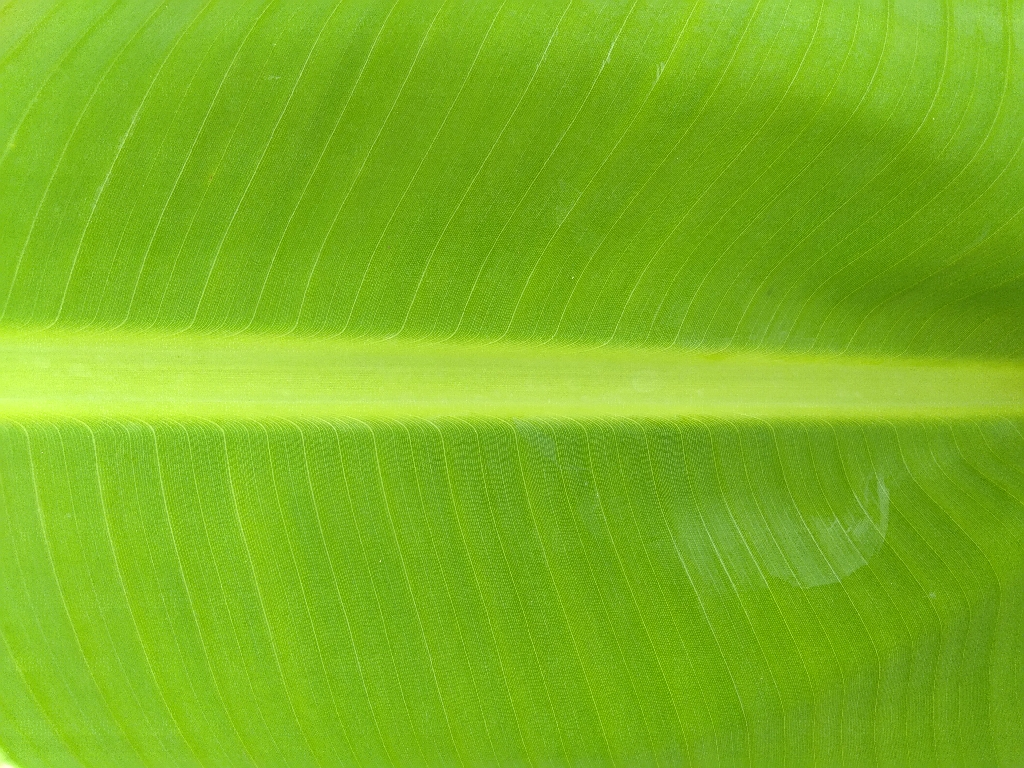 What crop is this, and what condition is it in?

banana, healthy
